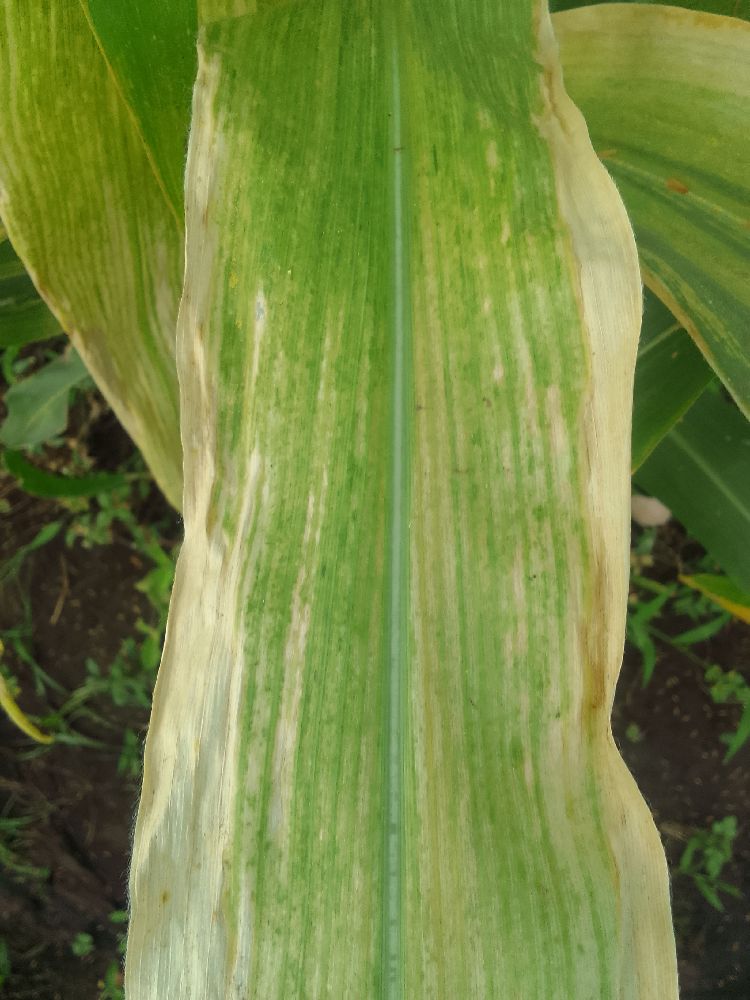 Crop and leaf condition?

maize, maize lethal necrosis
